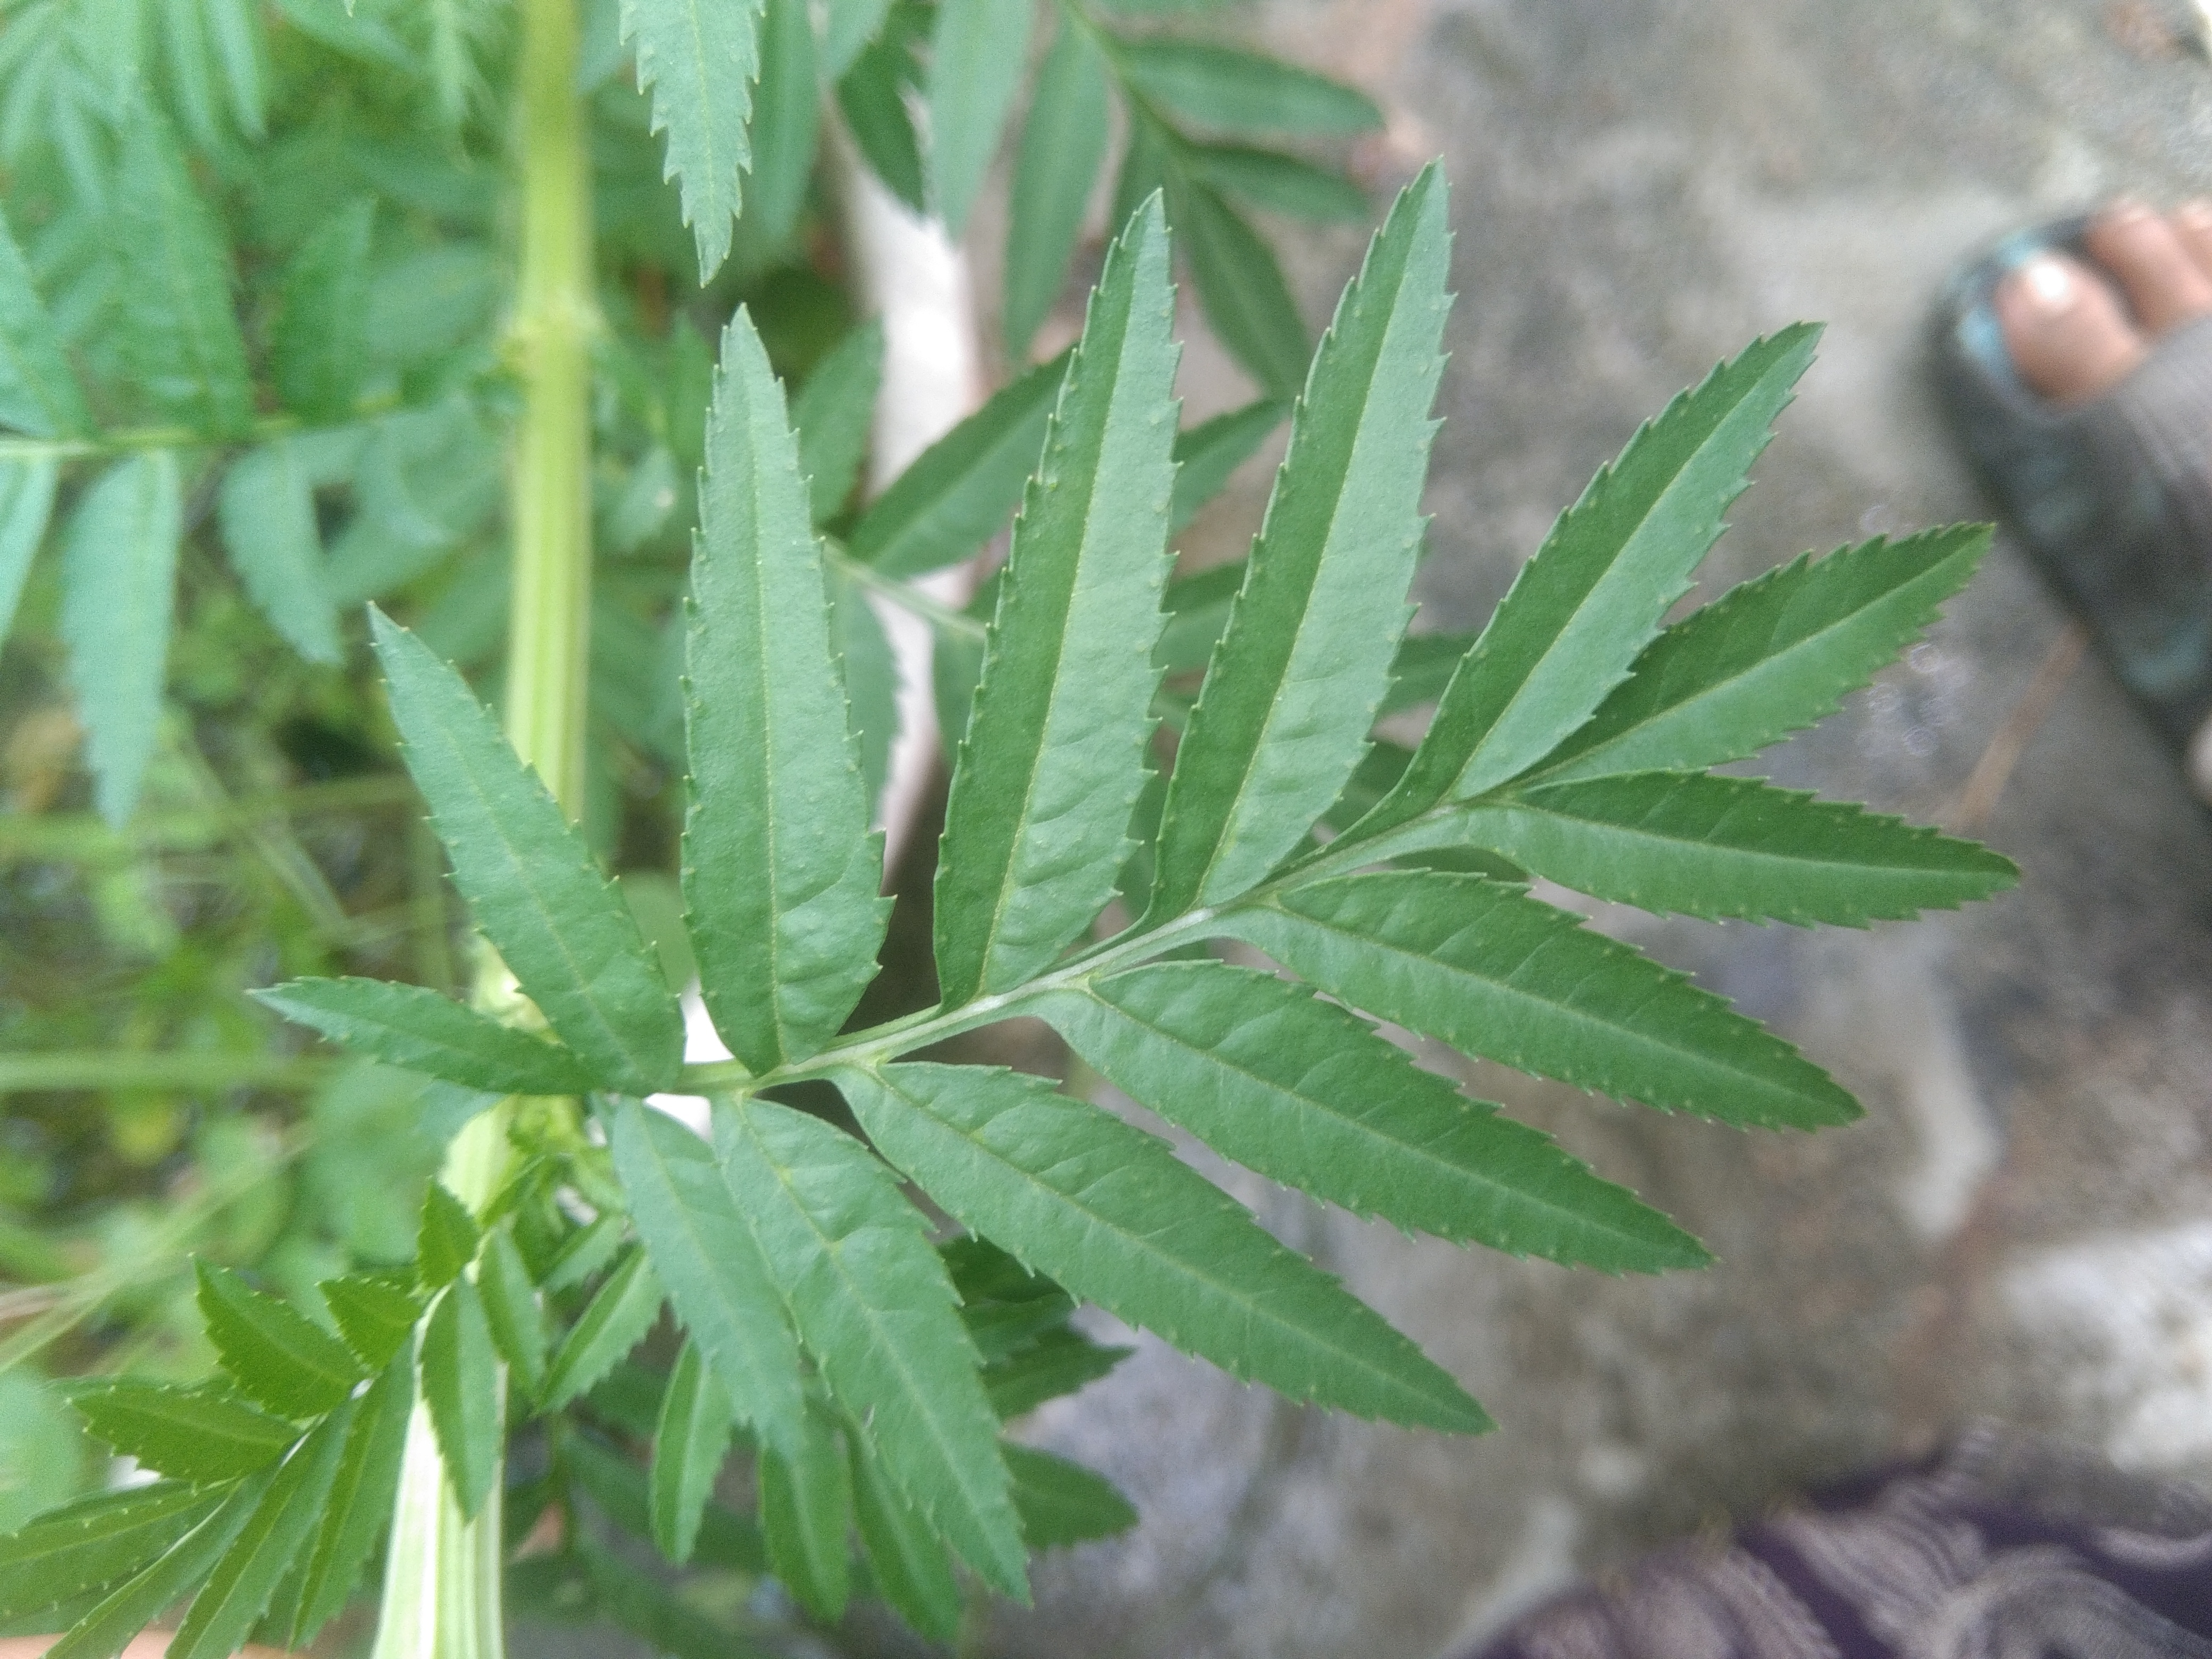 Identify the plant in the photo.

marigold
